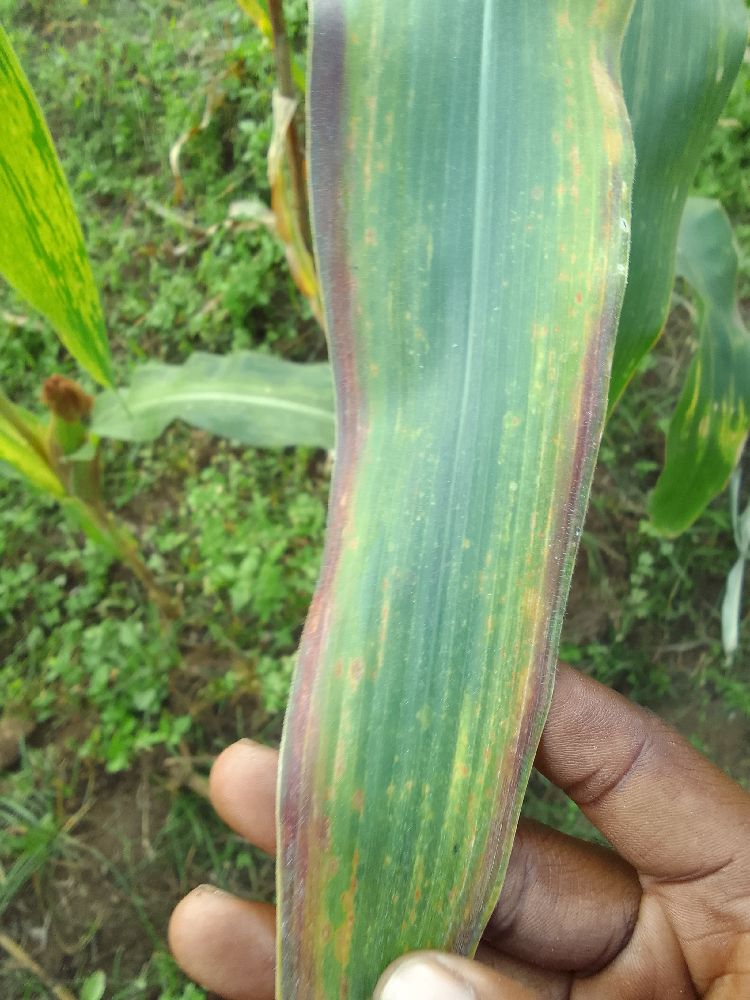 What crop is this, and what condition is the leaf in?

maize, maize lethal necrosis
